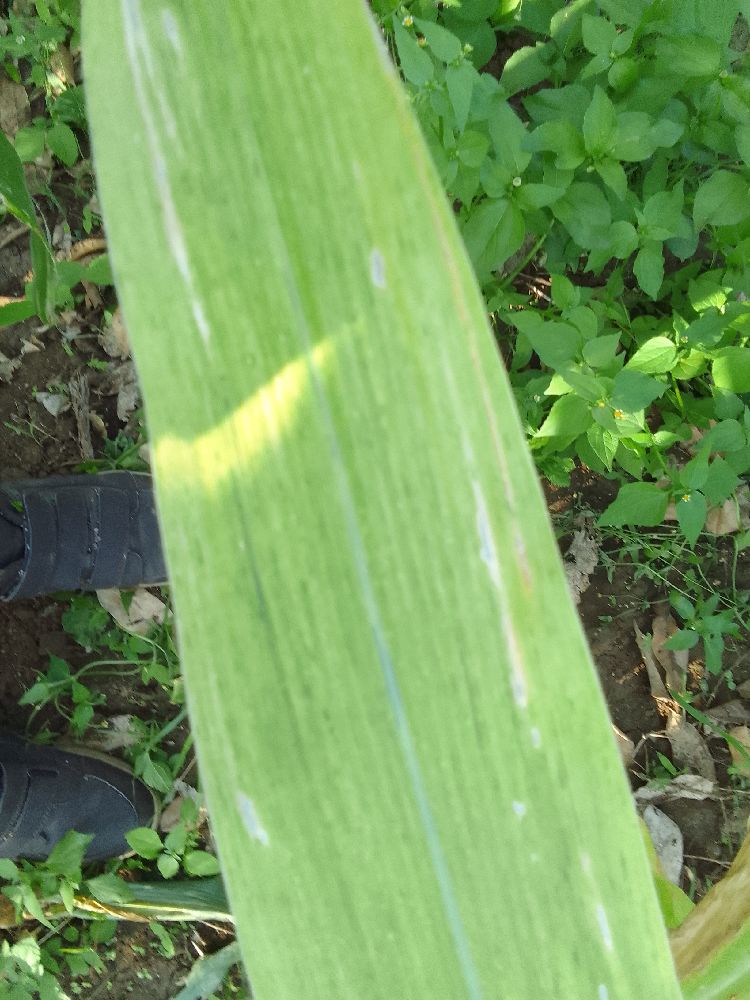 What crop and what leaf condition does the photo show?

maize, maize lethal necrosis
